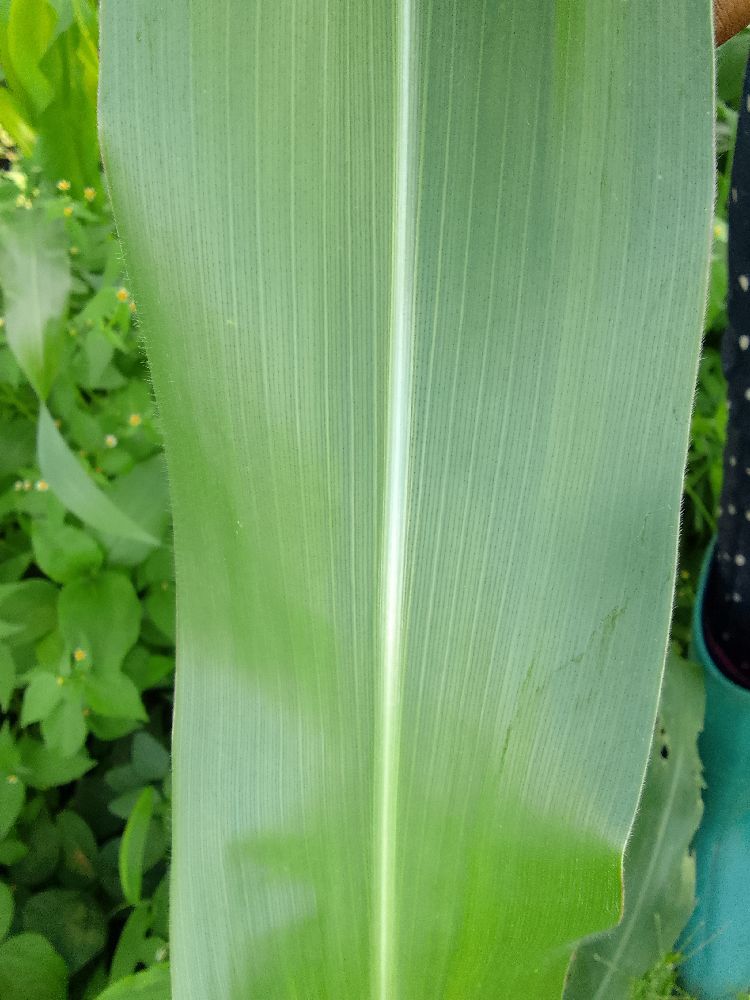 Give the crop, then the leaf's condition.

maize, healthy
